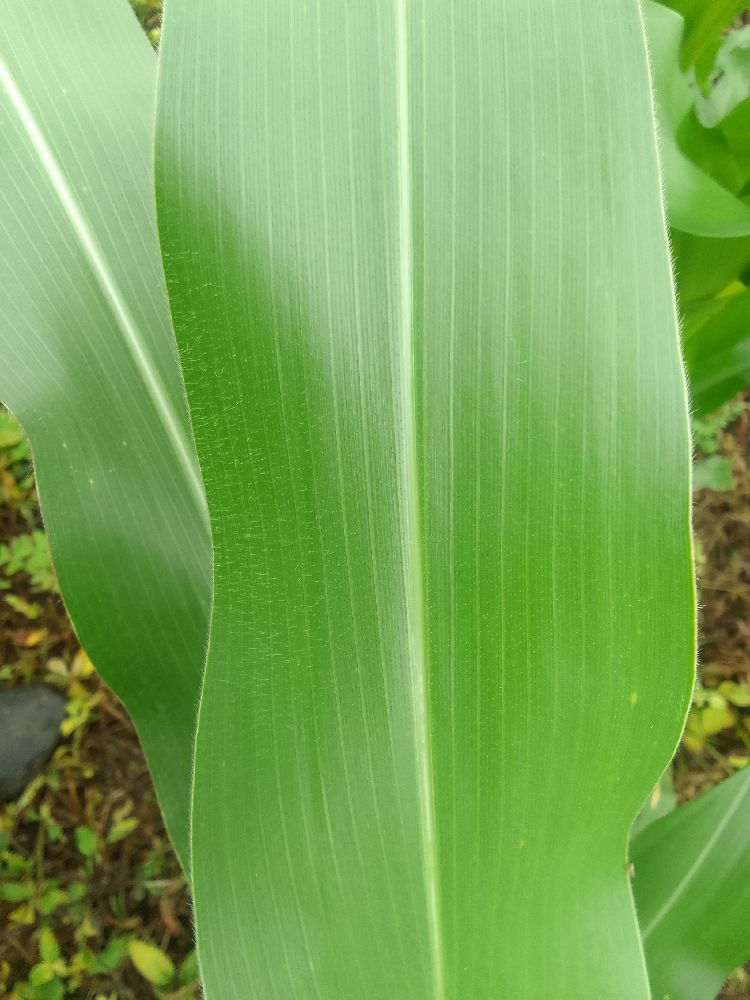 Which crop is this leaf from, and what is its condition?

maize, healthy
